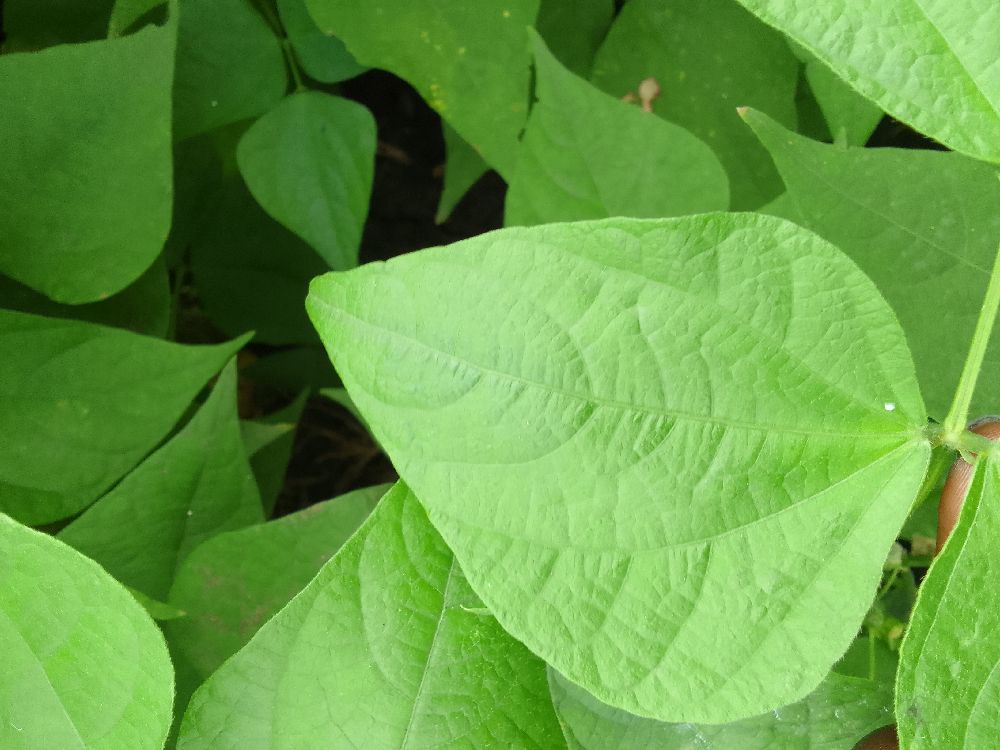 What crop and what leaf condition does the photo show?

common bean, healthy
